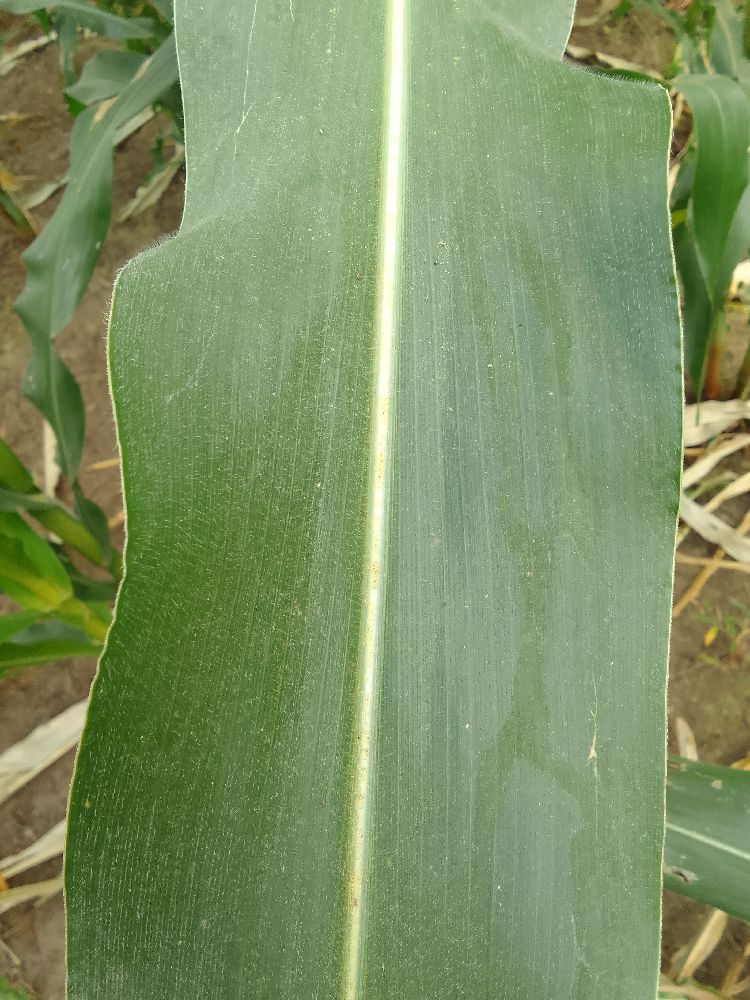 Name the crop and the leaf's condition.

maize, healthy
